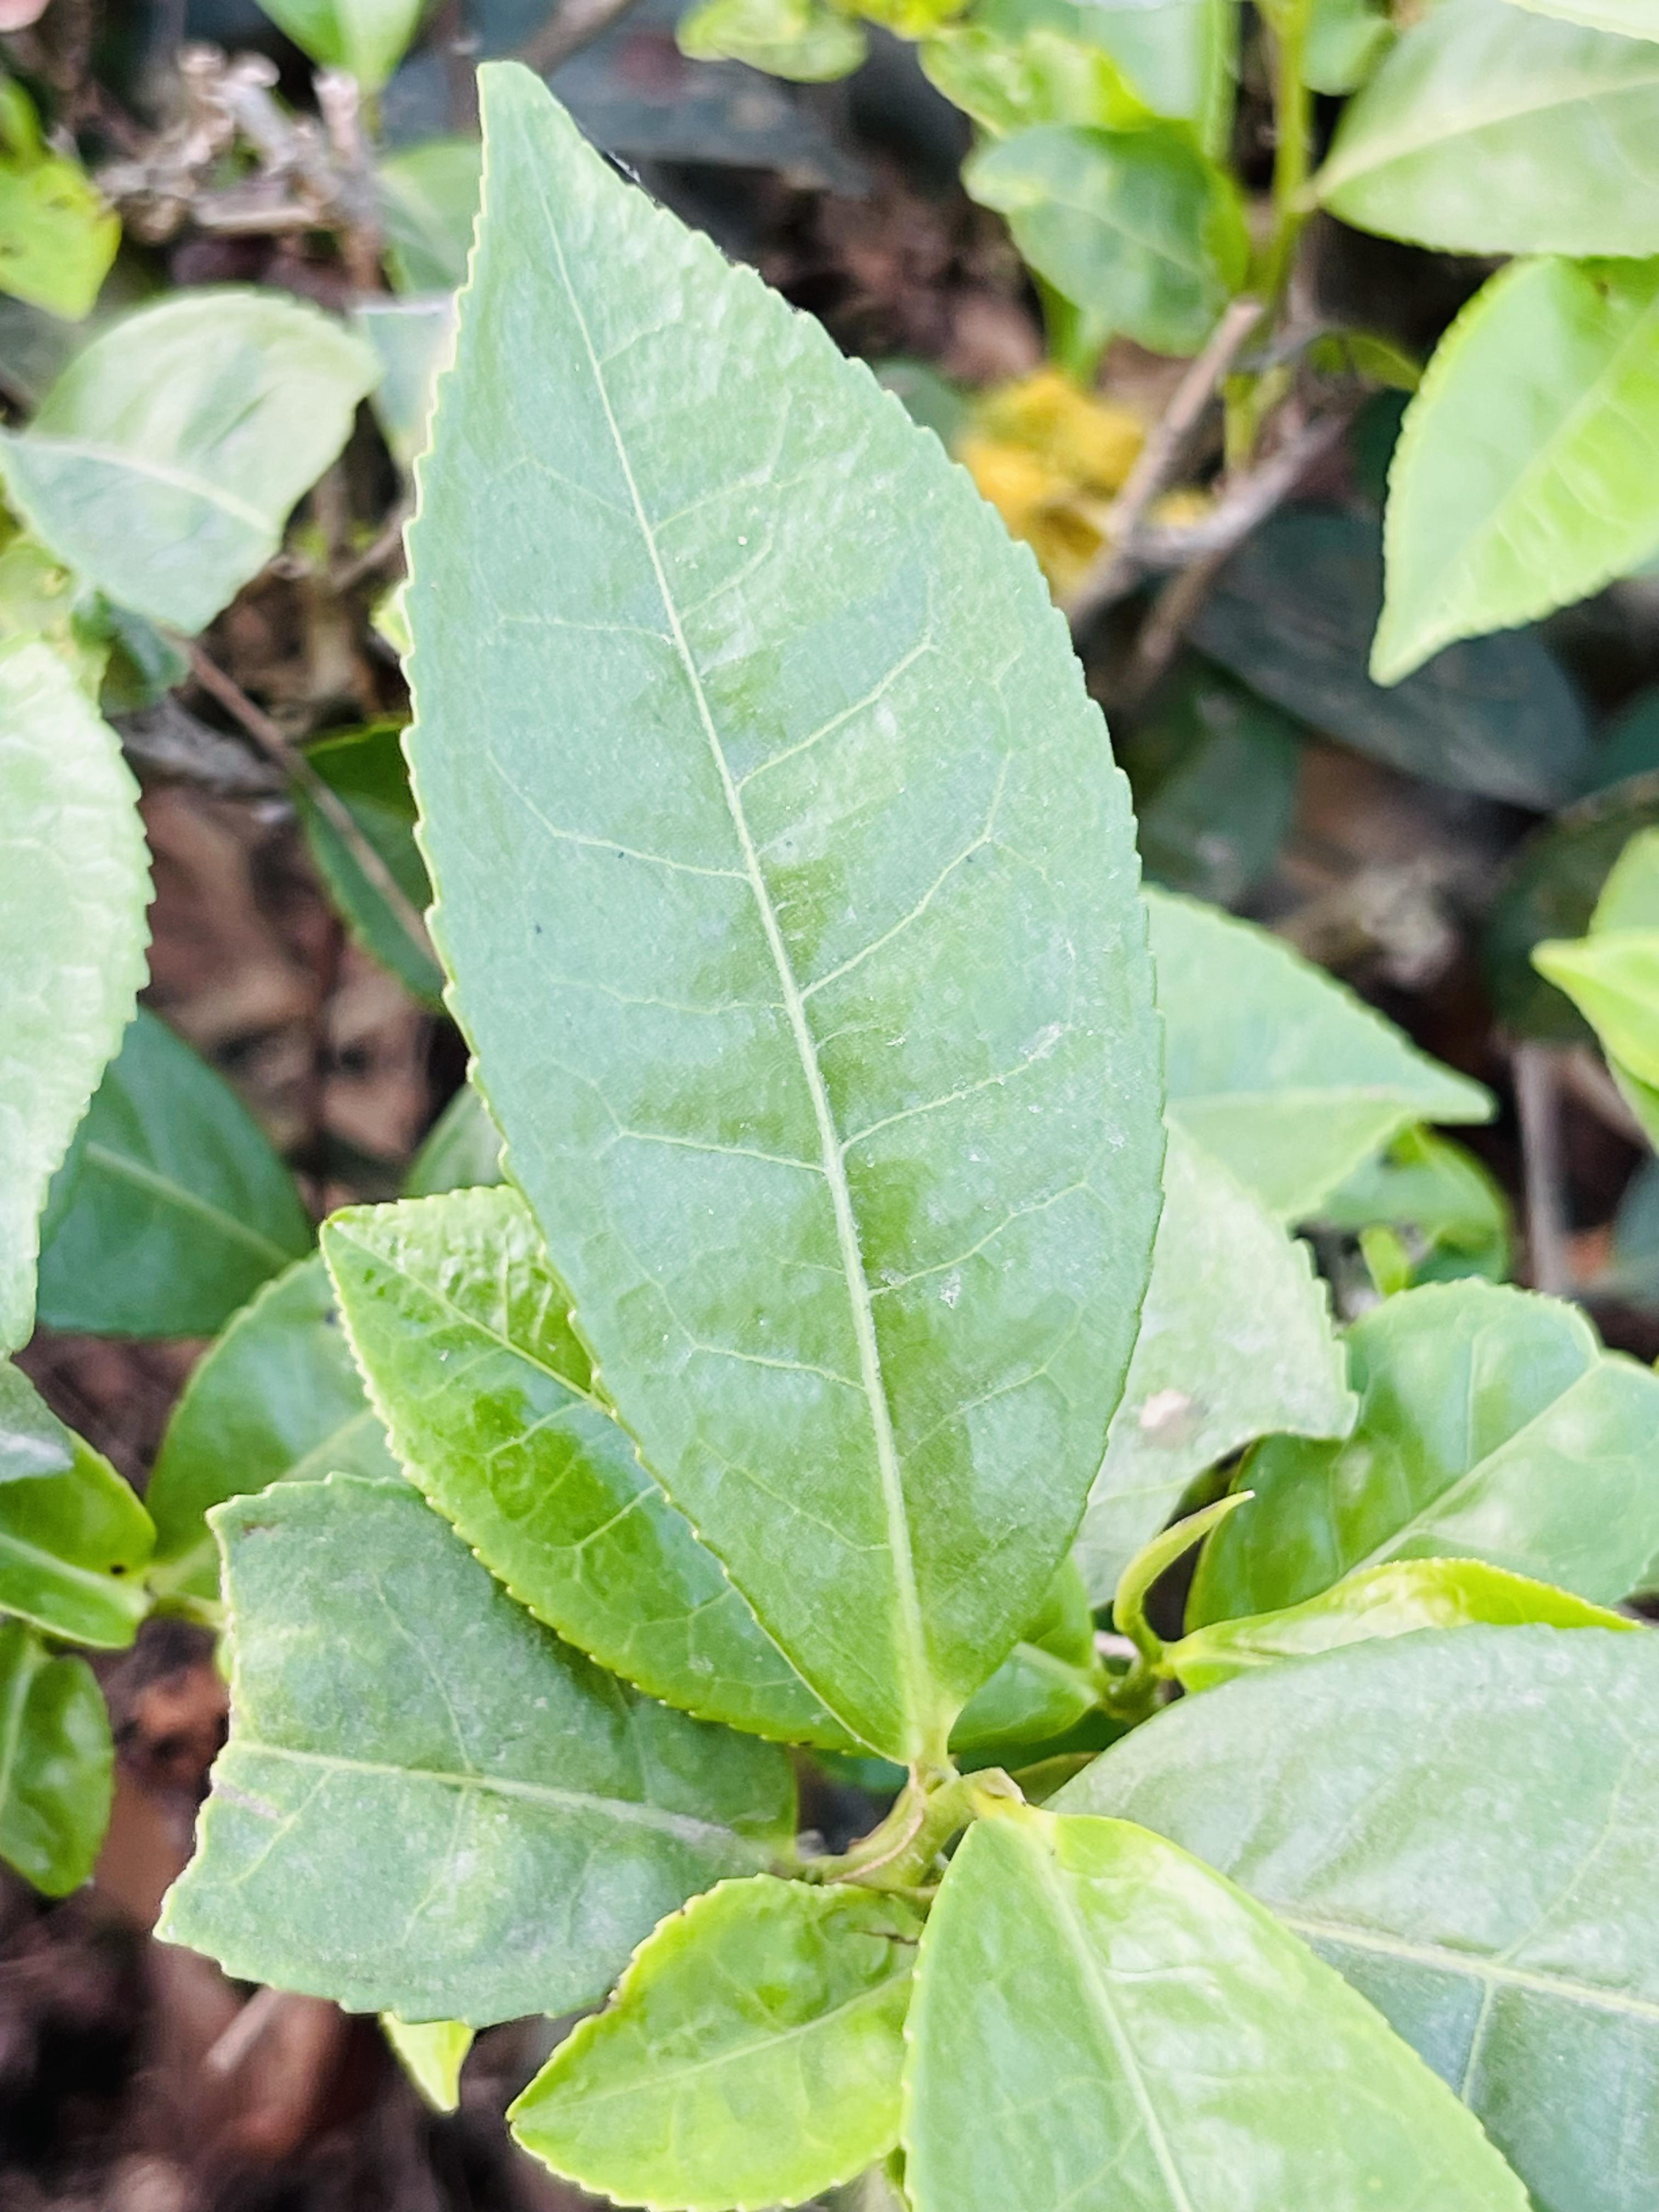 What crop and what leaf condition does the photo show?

tea, healthy leaf
